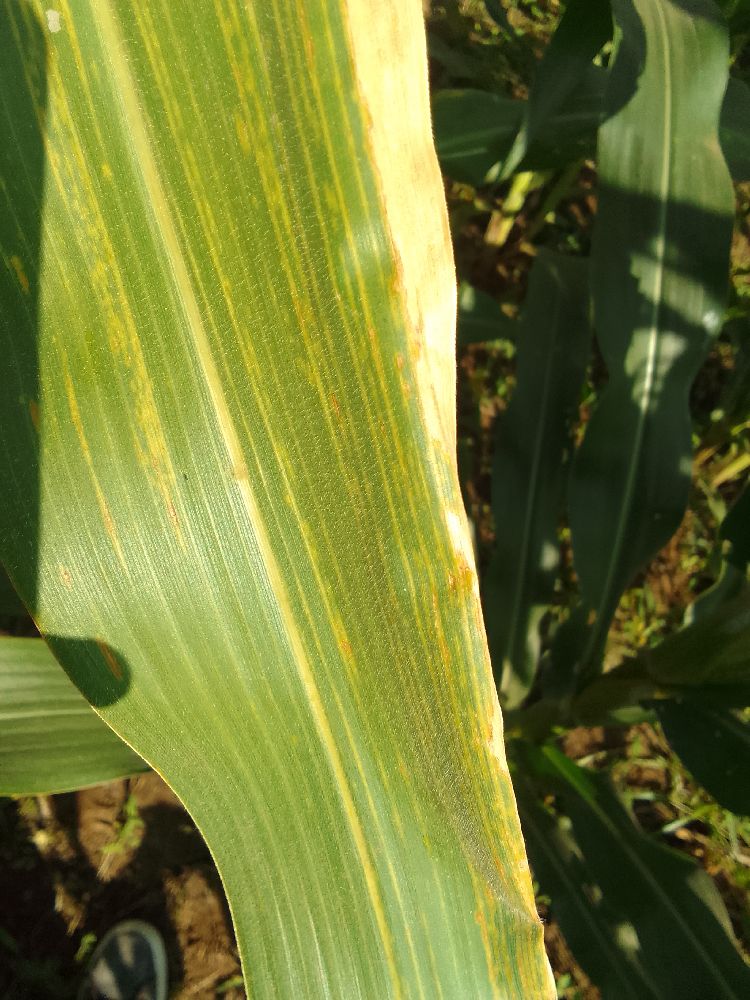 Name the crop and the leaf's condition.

maize, maize lethal necrosis
